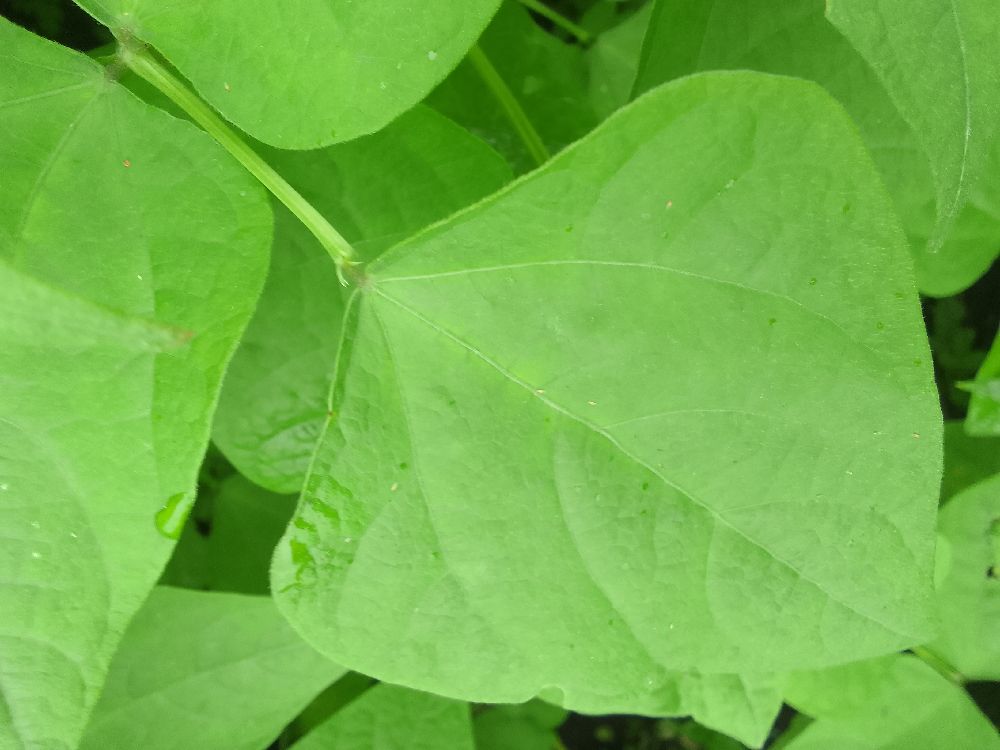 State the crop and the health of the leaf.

common bean, healthy
